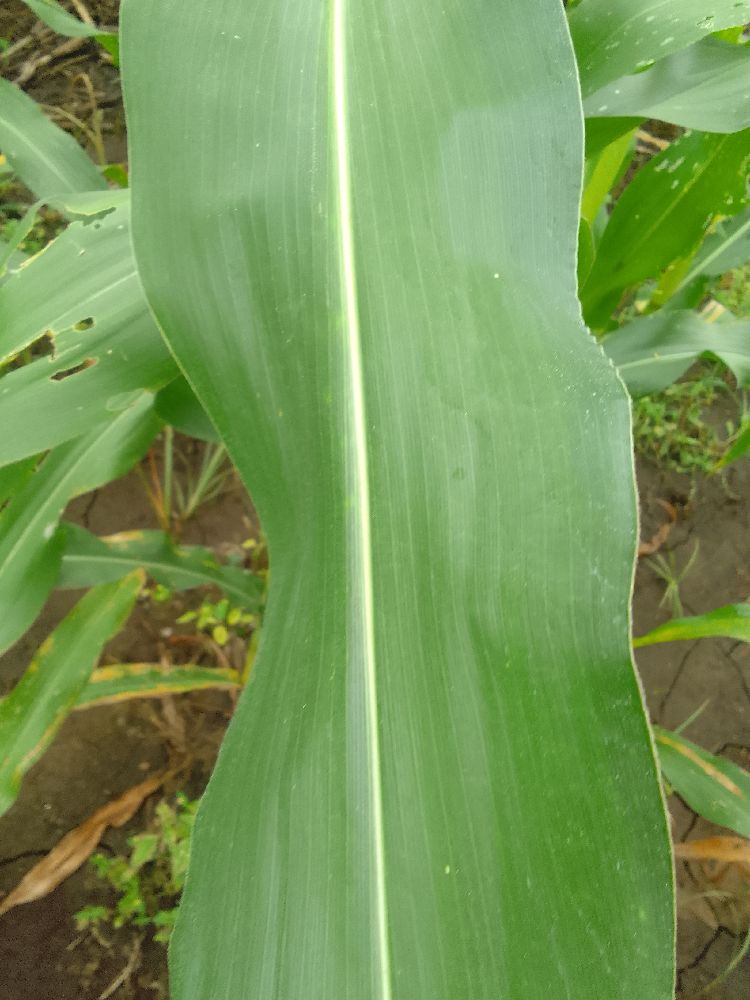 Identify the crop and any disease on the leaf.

maize, healthy
